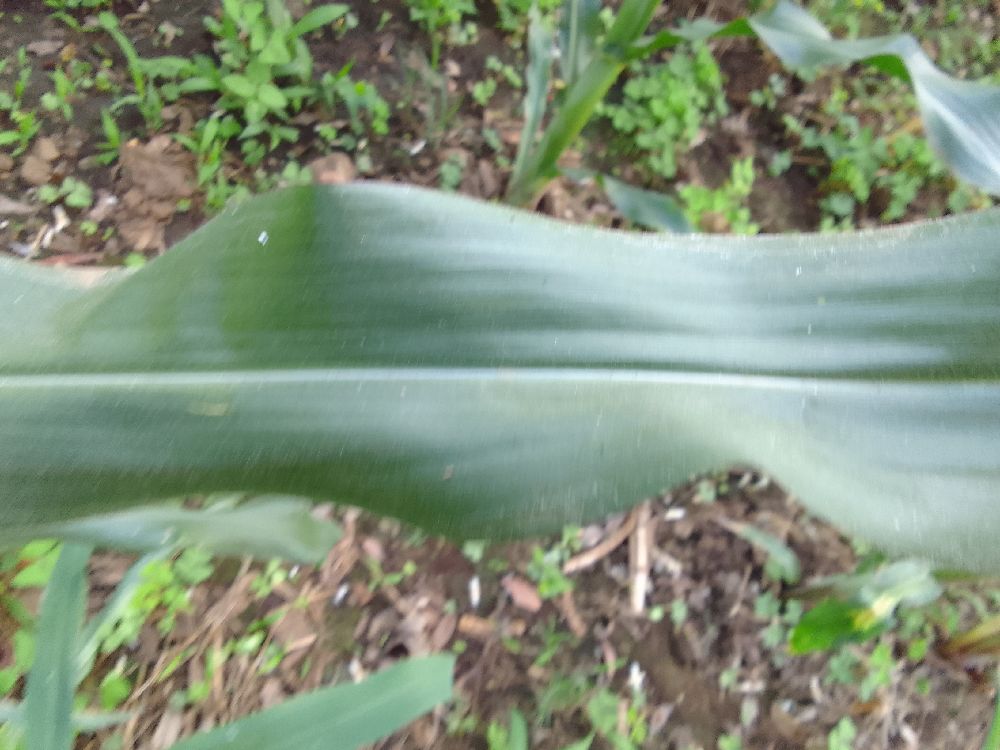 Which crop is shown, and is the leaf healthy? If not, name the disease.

maize, healthy
